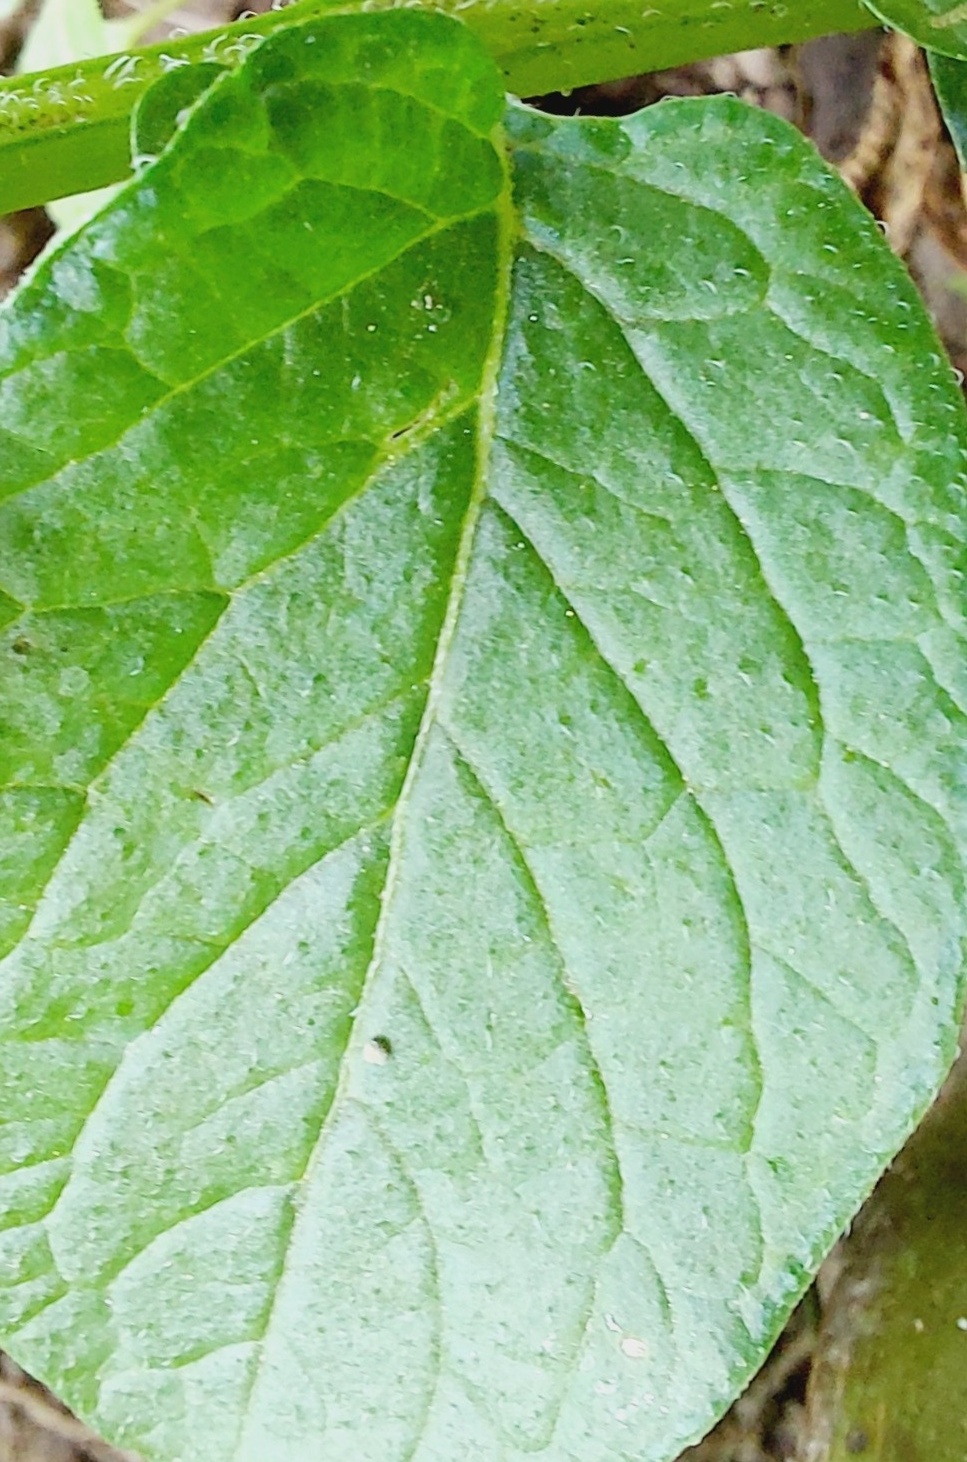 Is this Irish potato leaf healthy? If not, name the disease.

healthy
